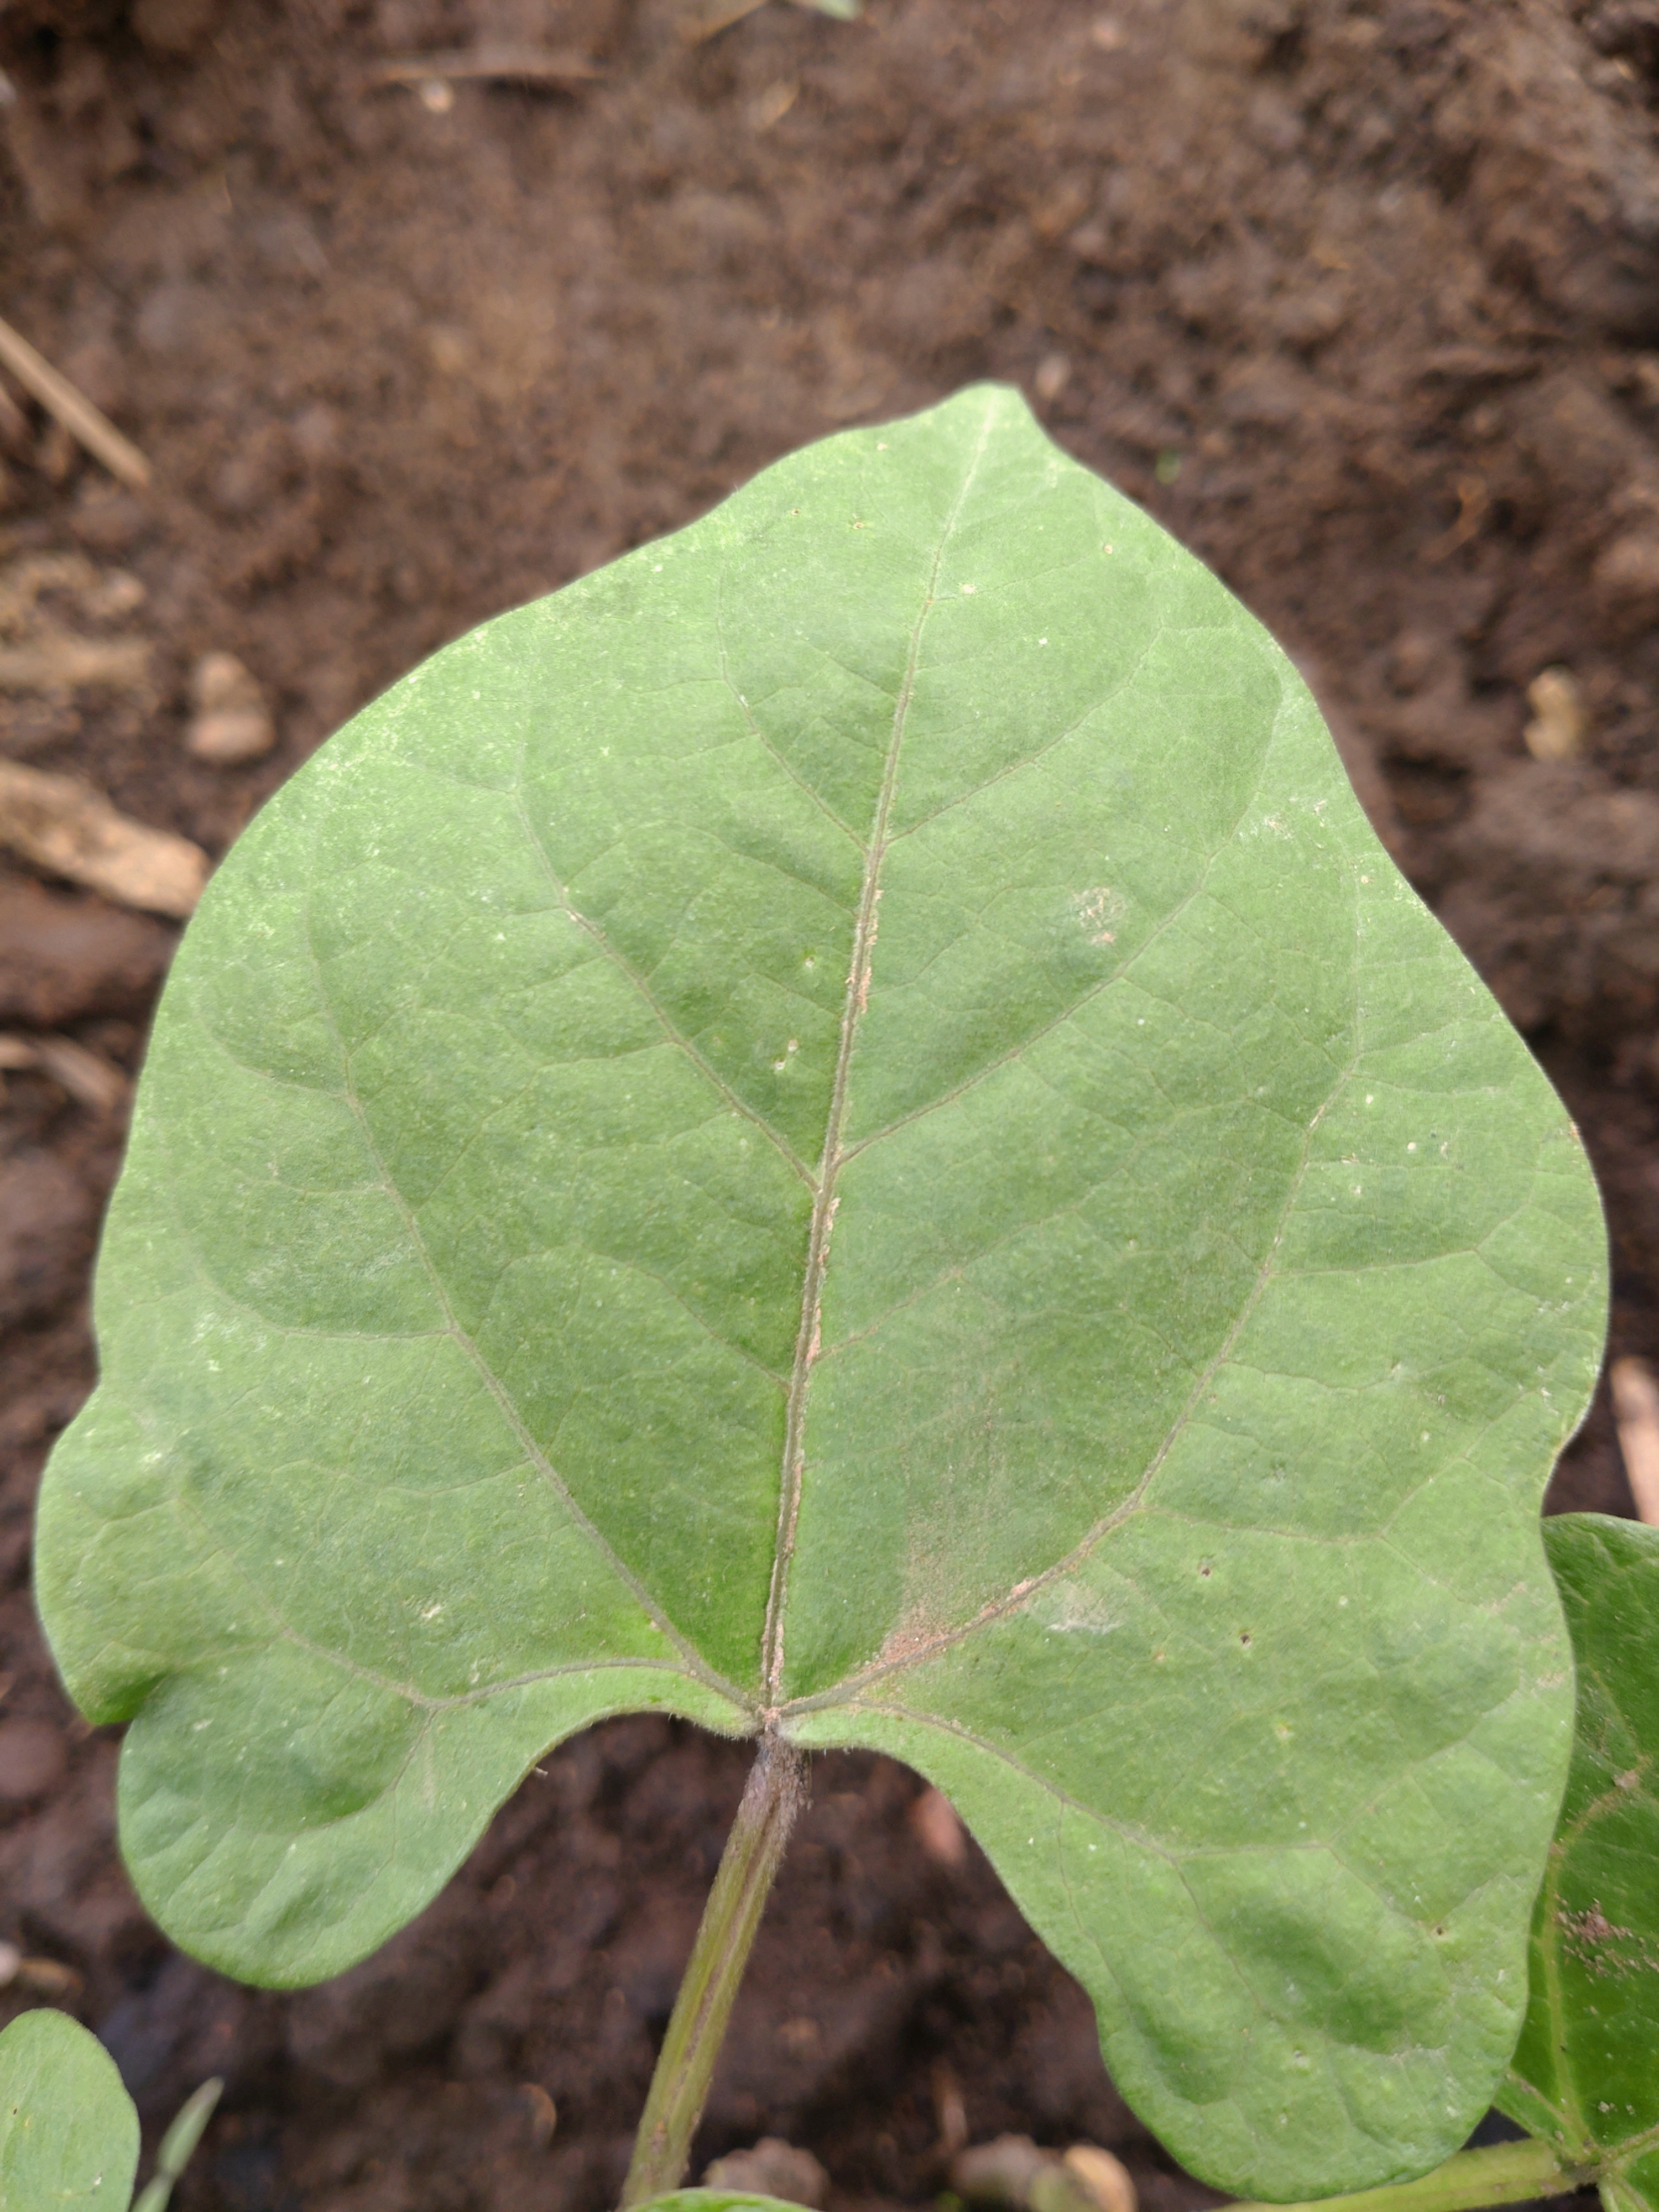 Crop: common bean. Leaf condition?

healthy
